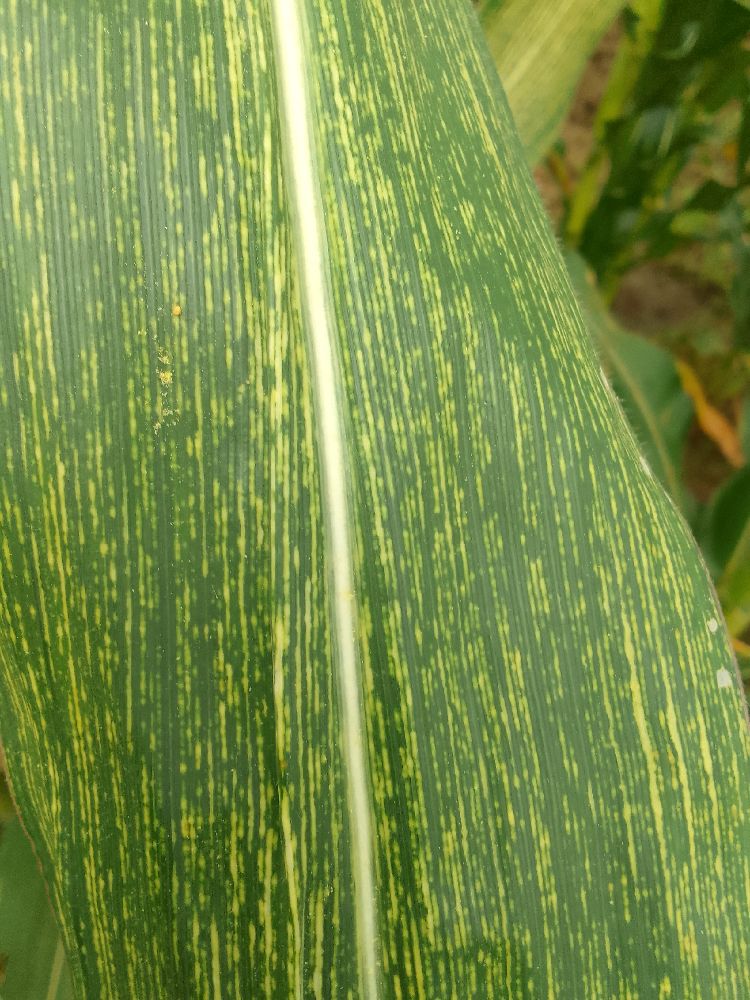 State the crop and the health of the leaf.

maize, maize streak virus
